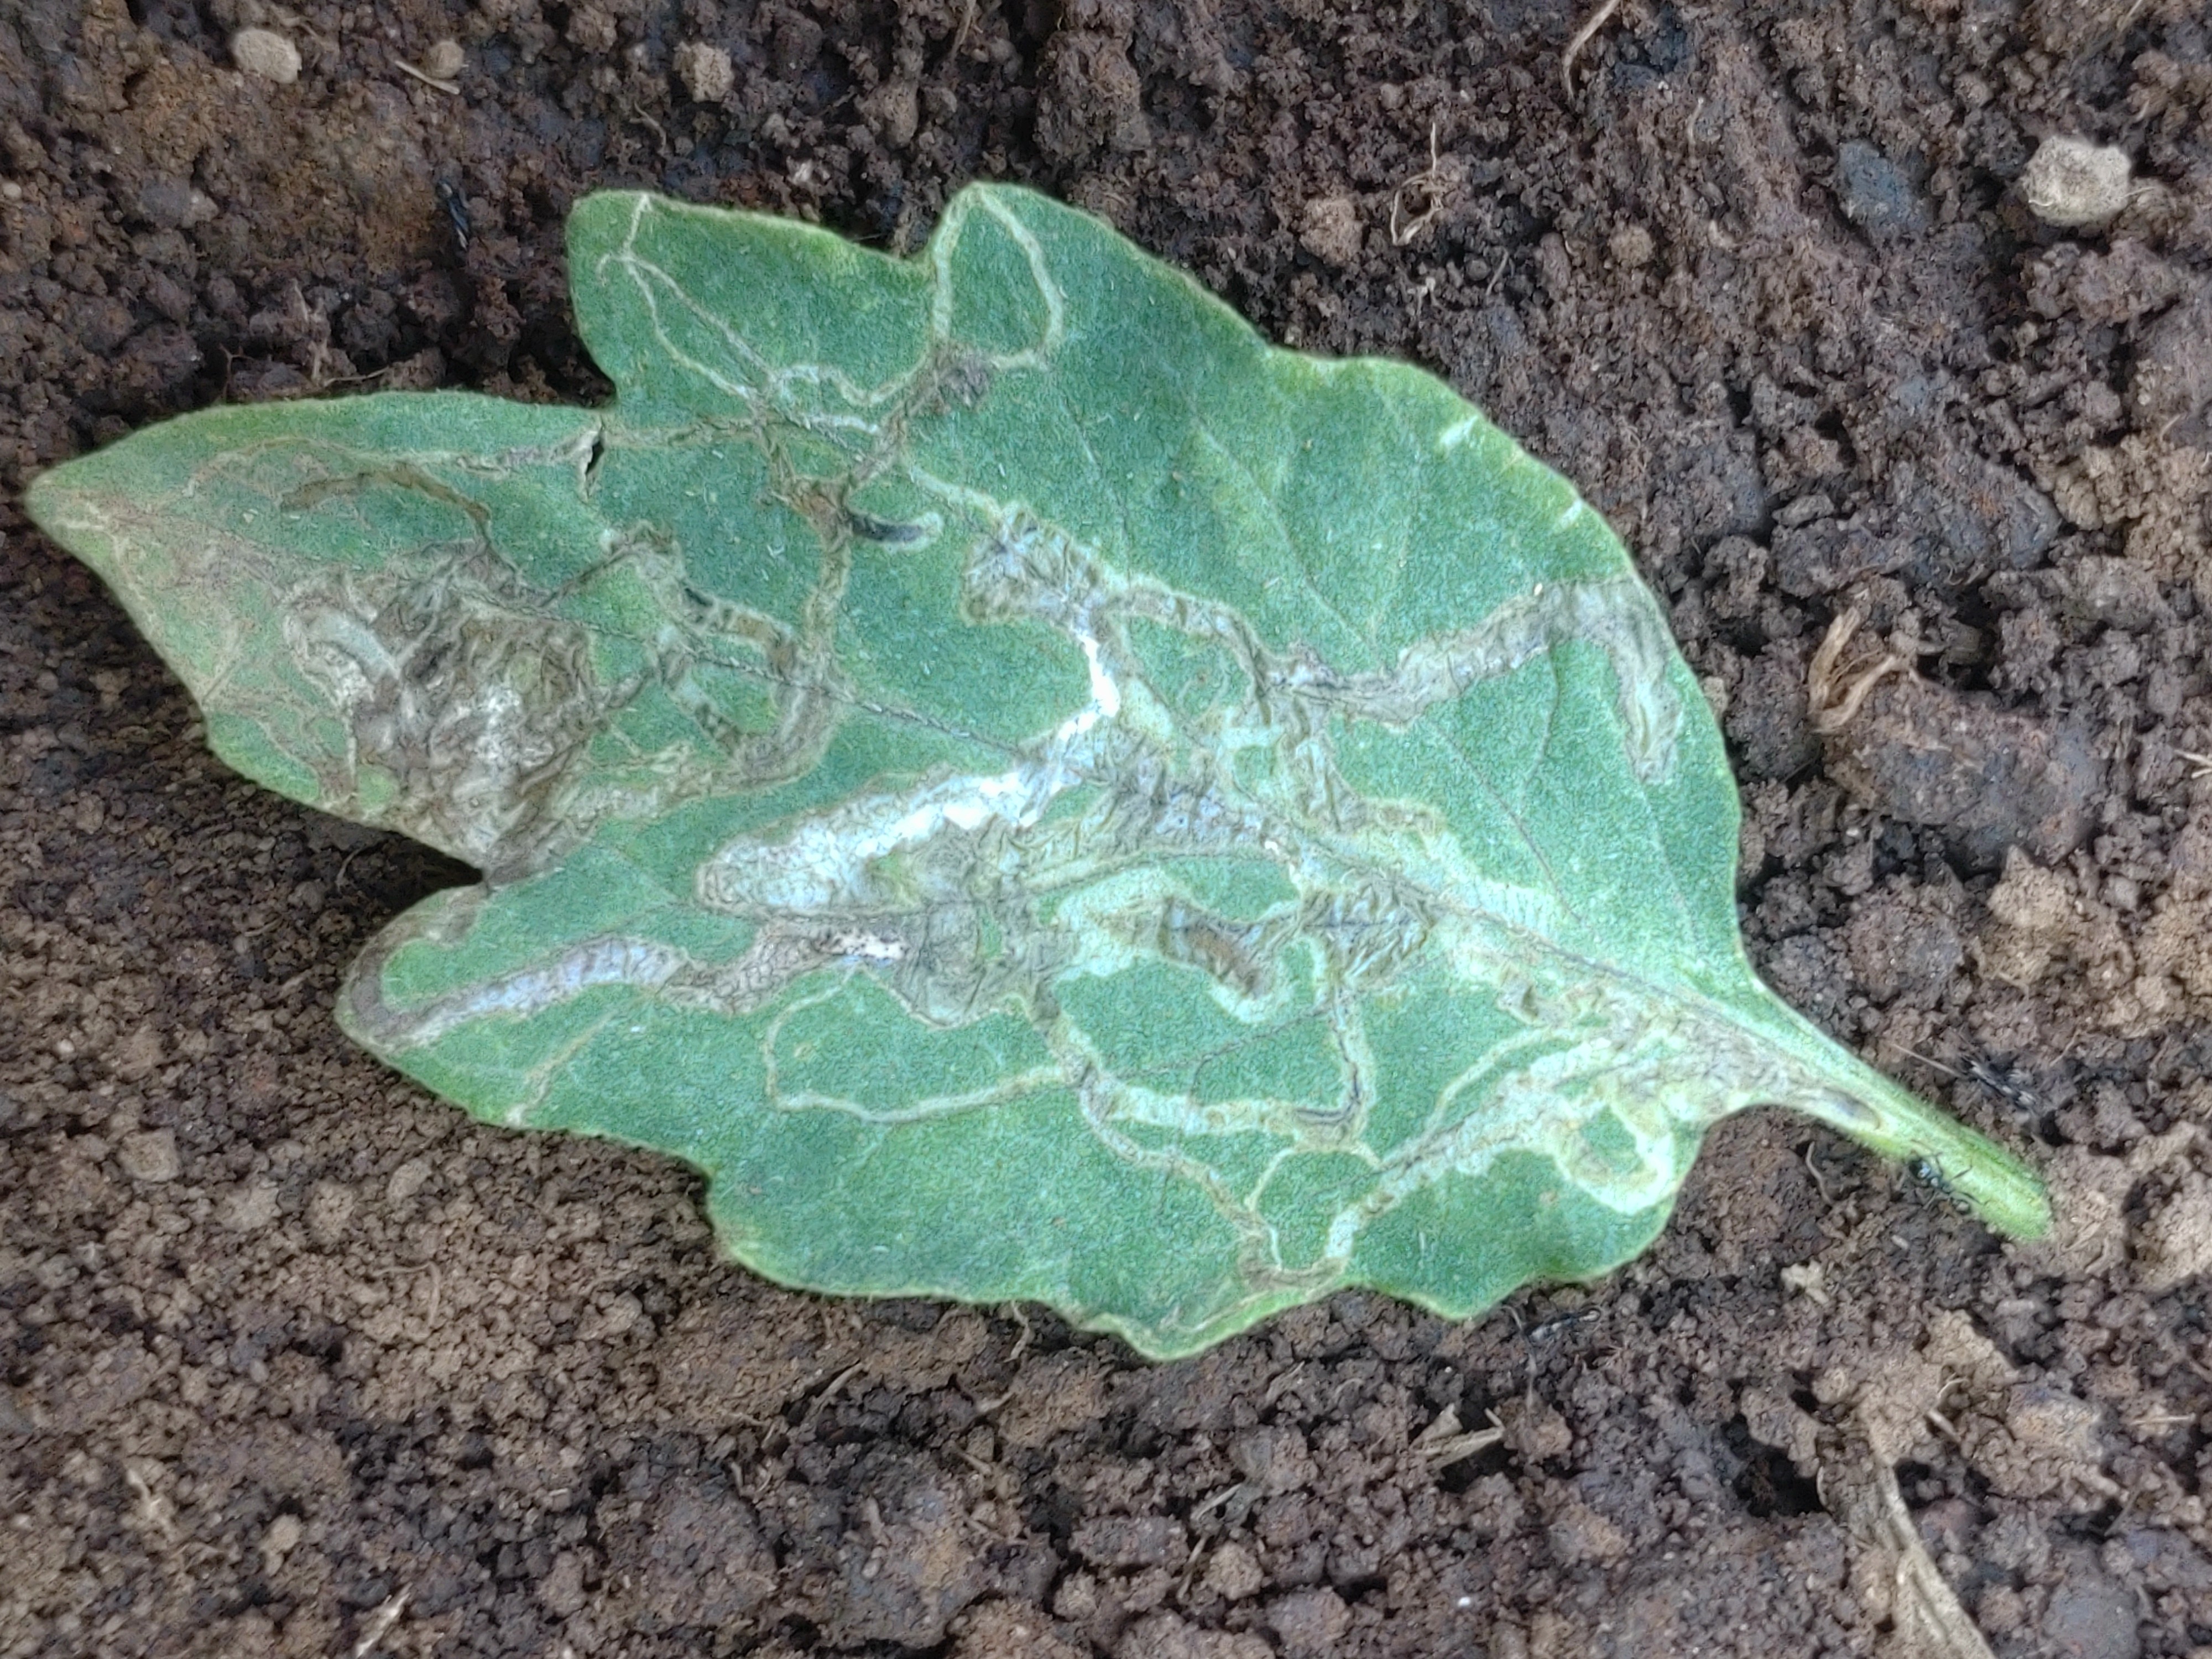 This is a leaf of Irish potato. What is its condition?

late blight
